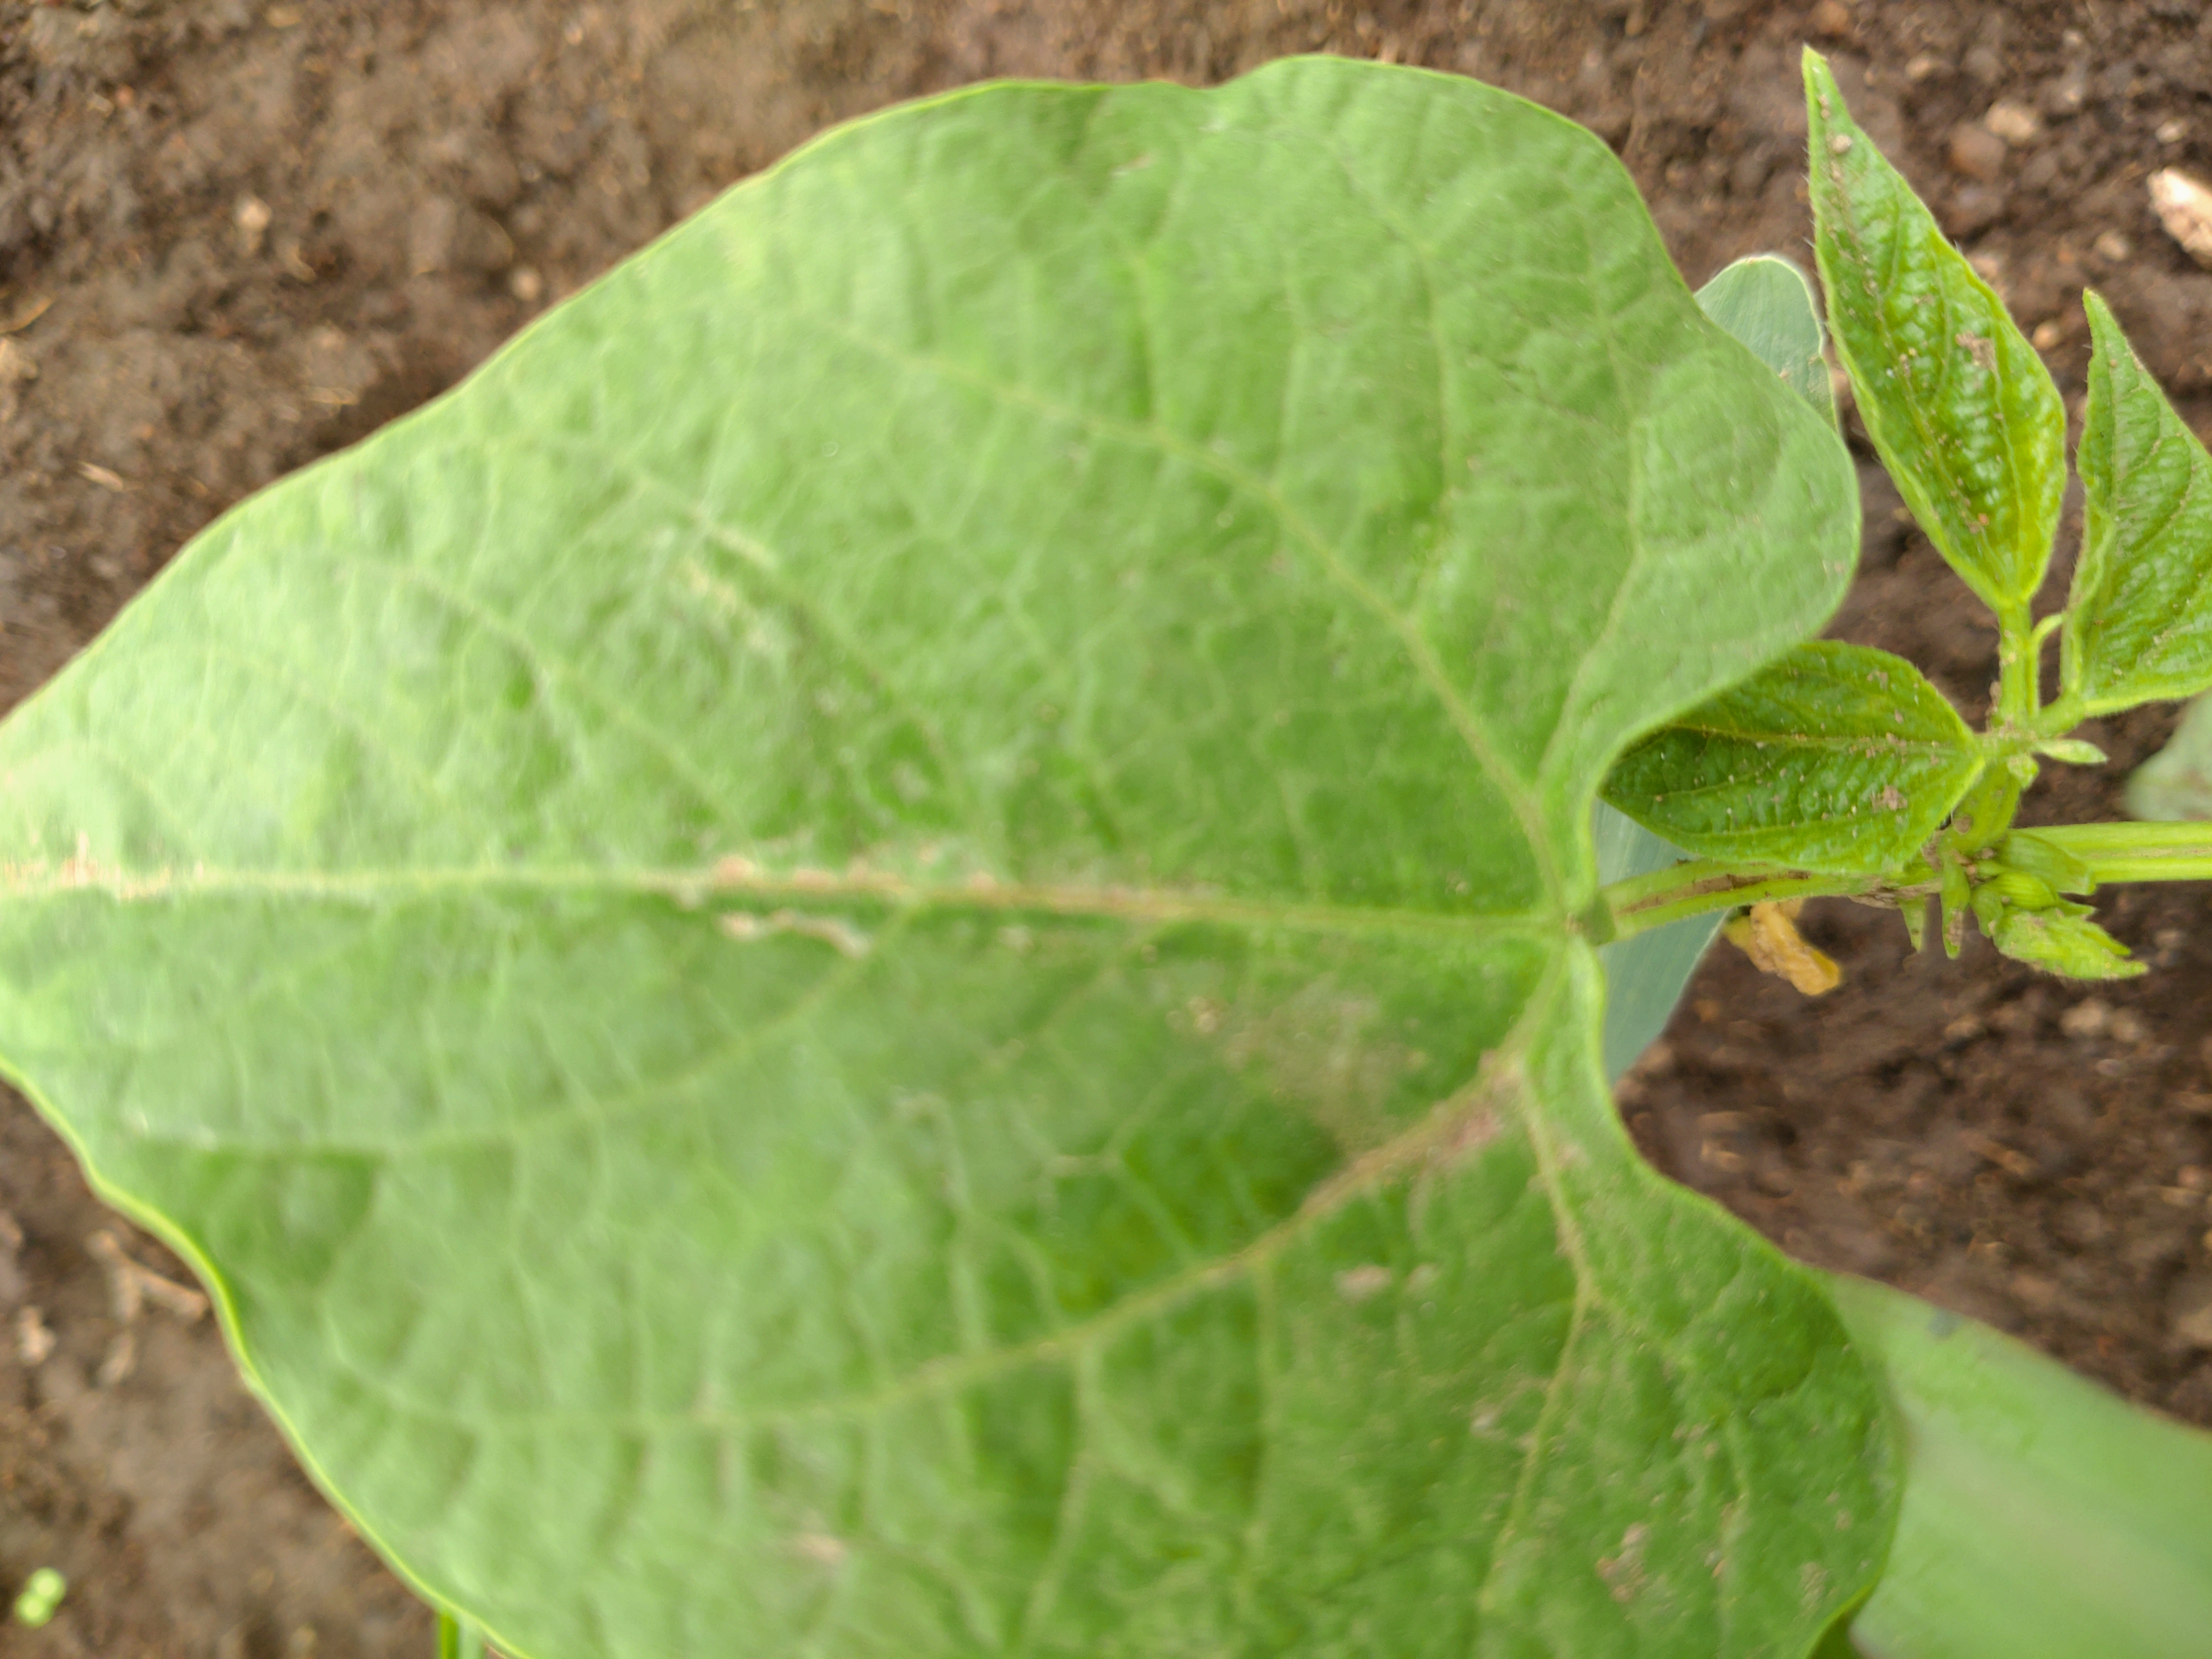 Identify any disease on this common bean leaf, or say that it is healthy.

healthy
